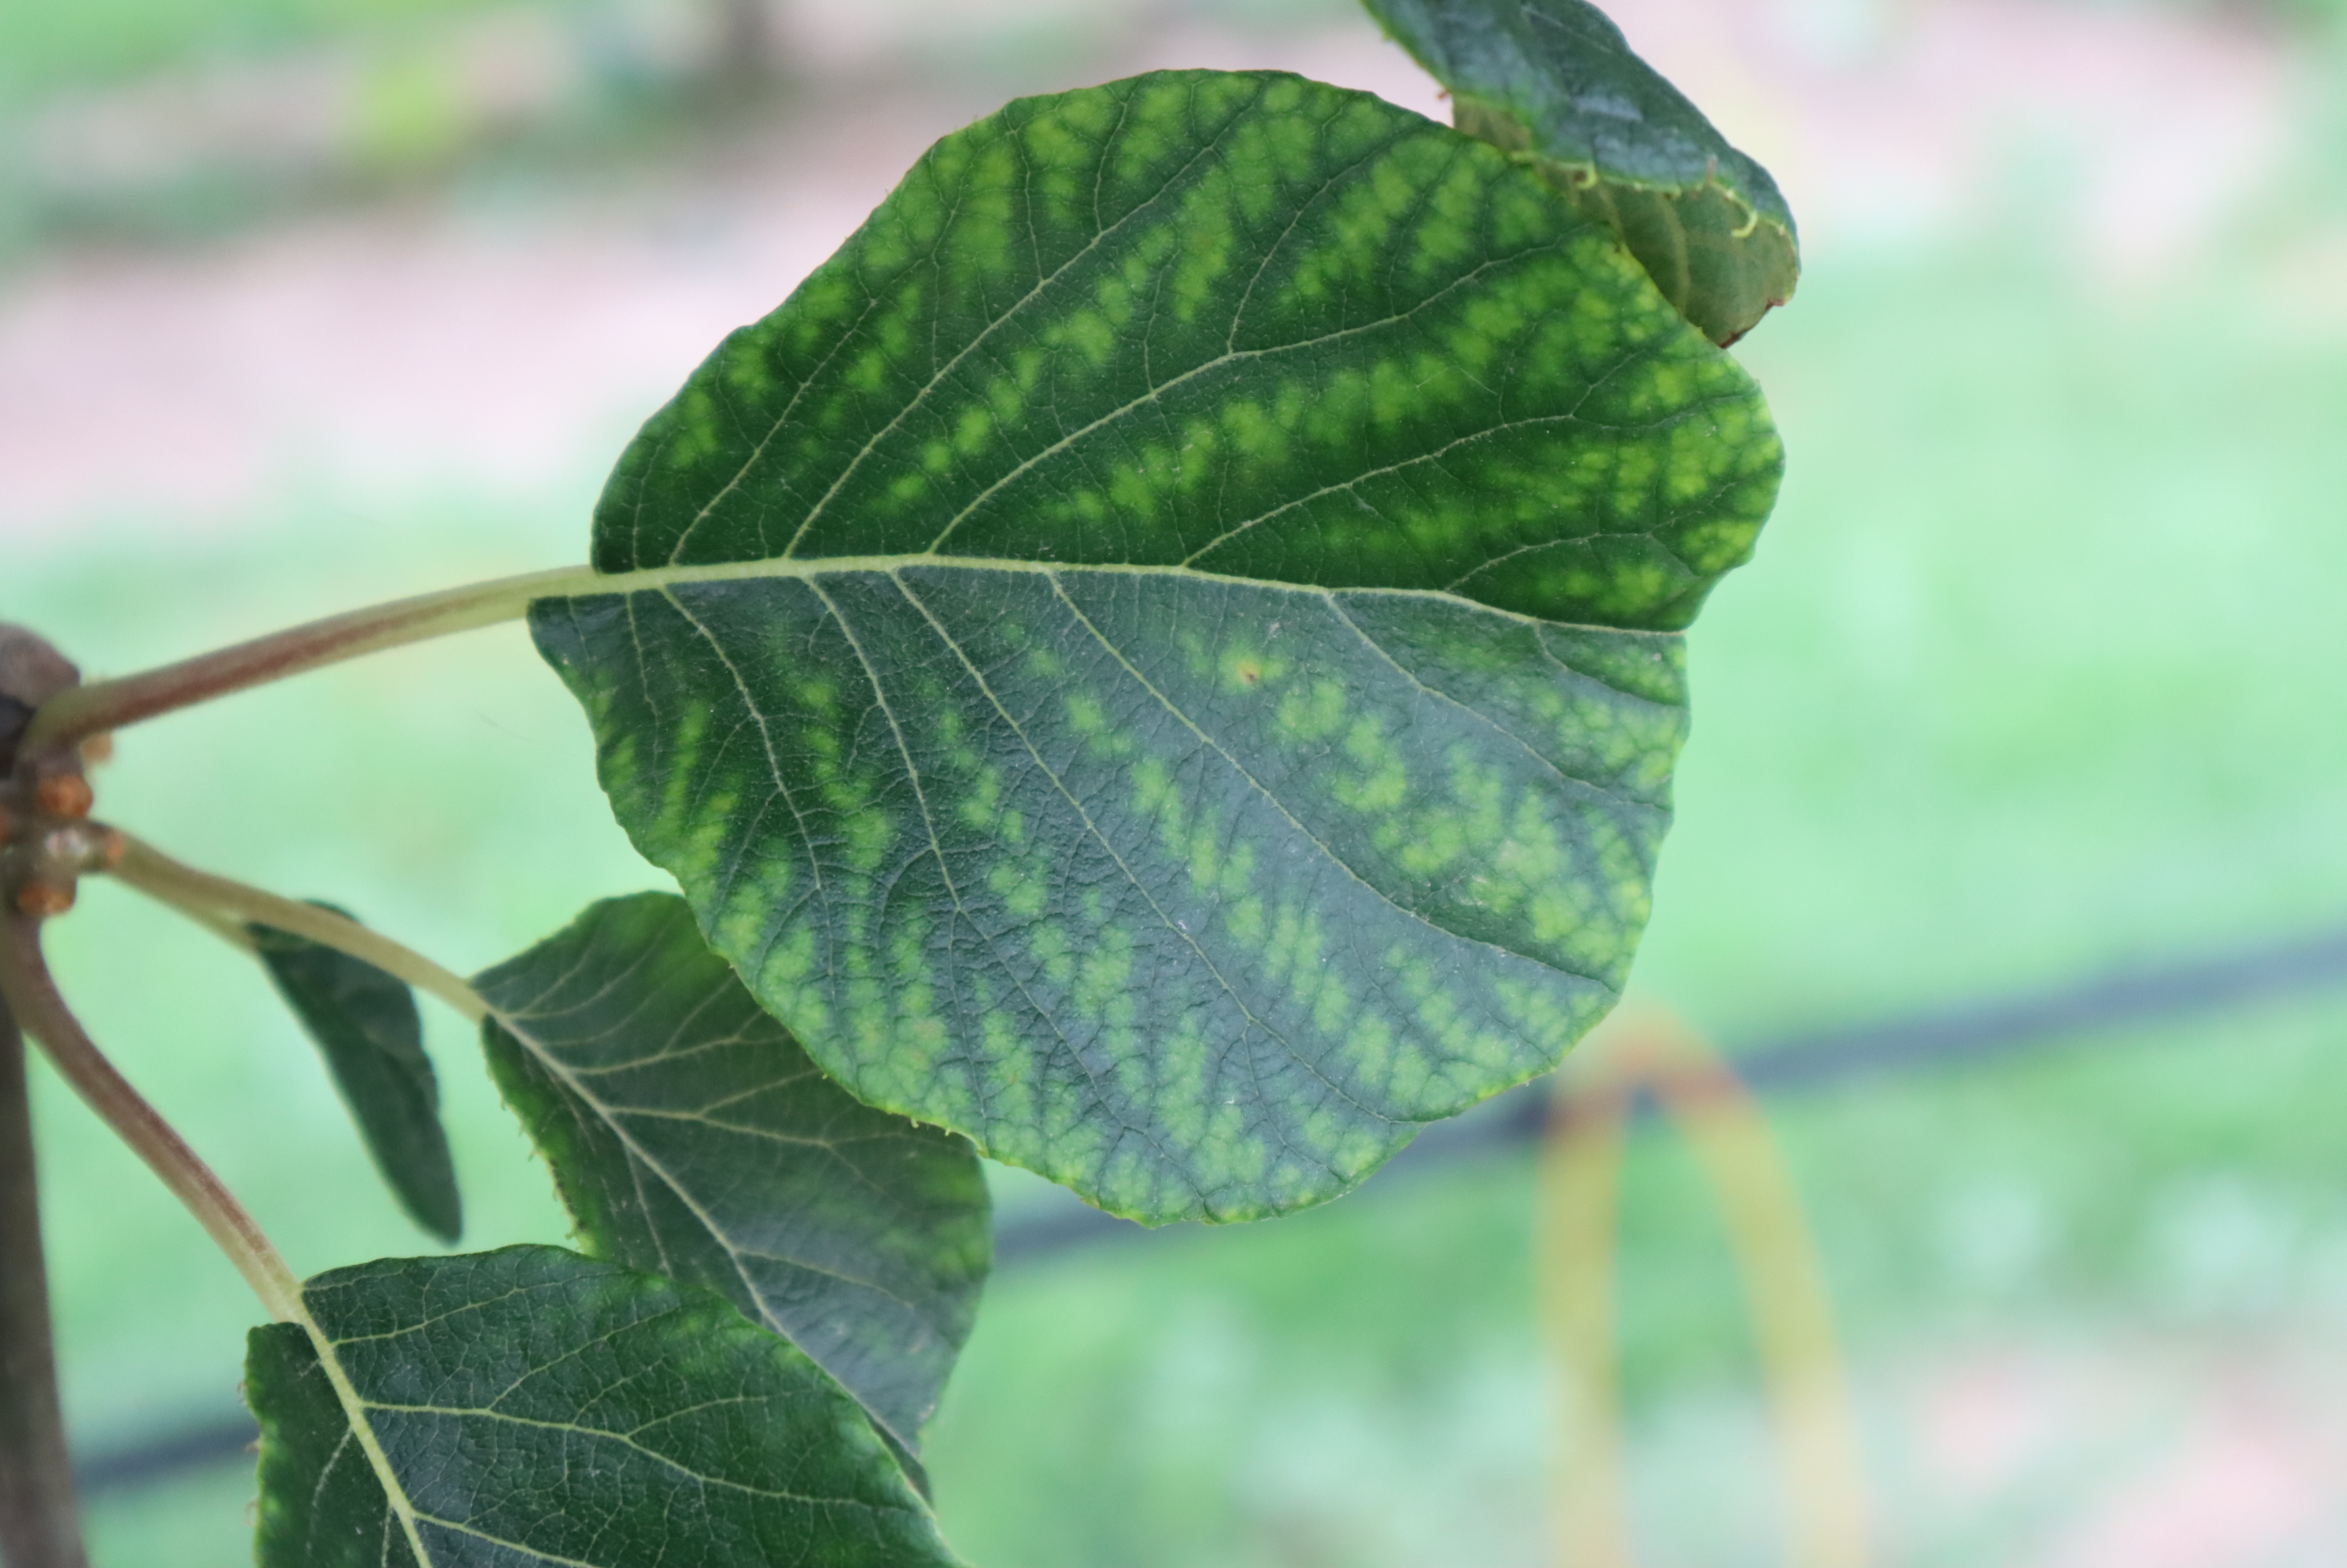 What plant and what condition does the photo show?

kiwi, manganese deficiency
